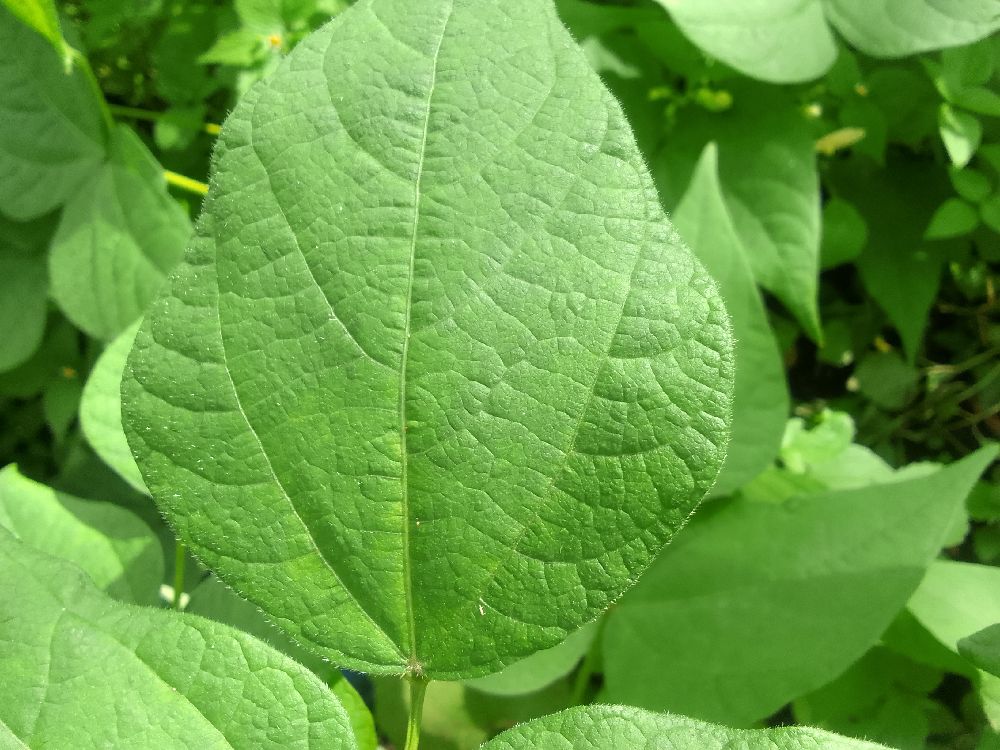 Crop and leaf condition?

common bean, healthy
